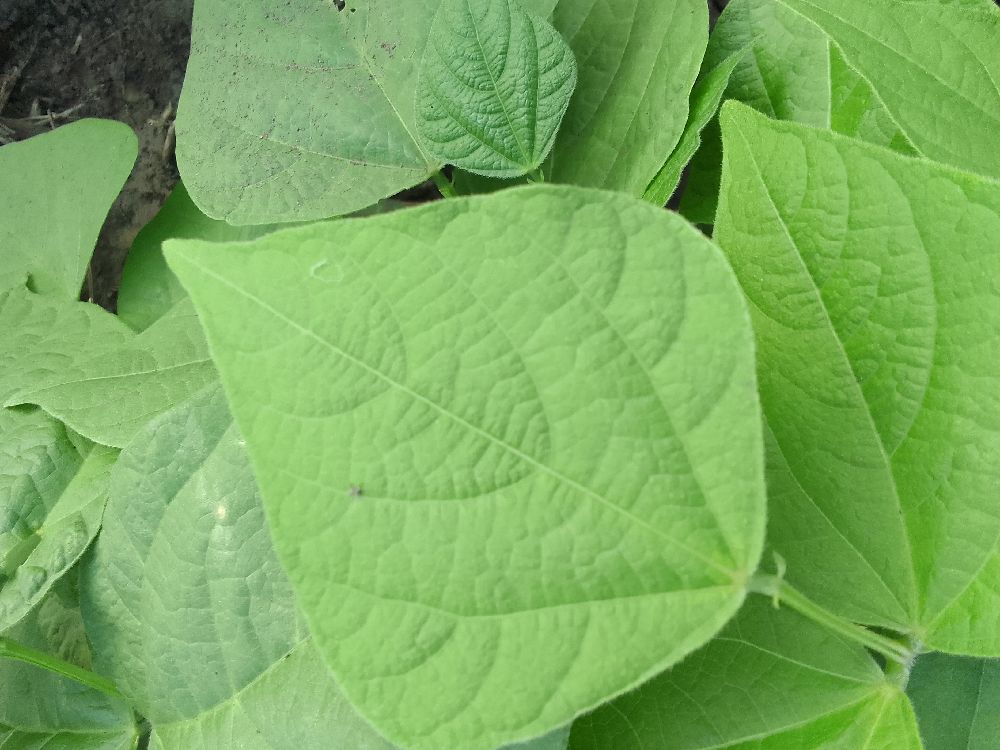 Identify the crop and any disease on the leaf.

common bean, healthy
